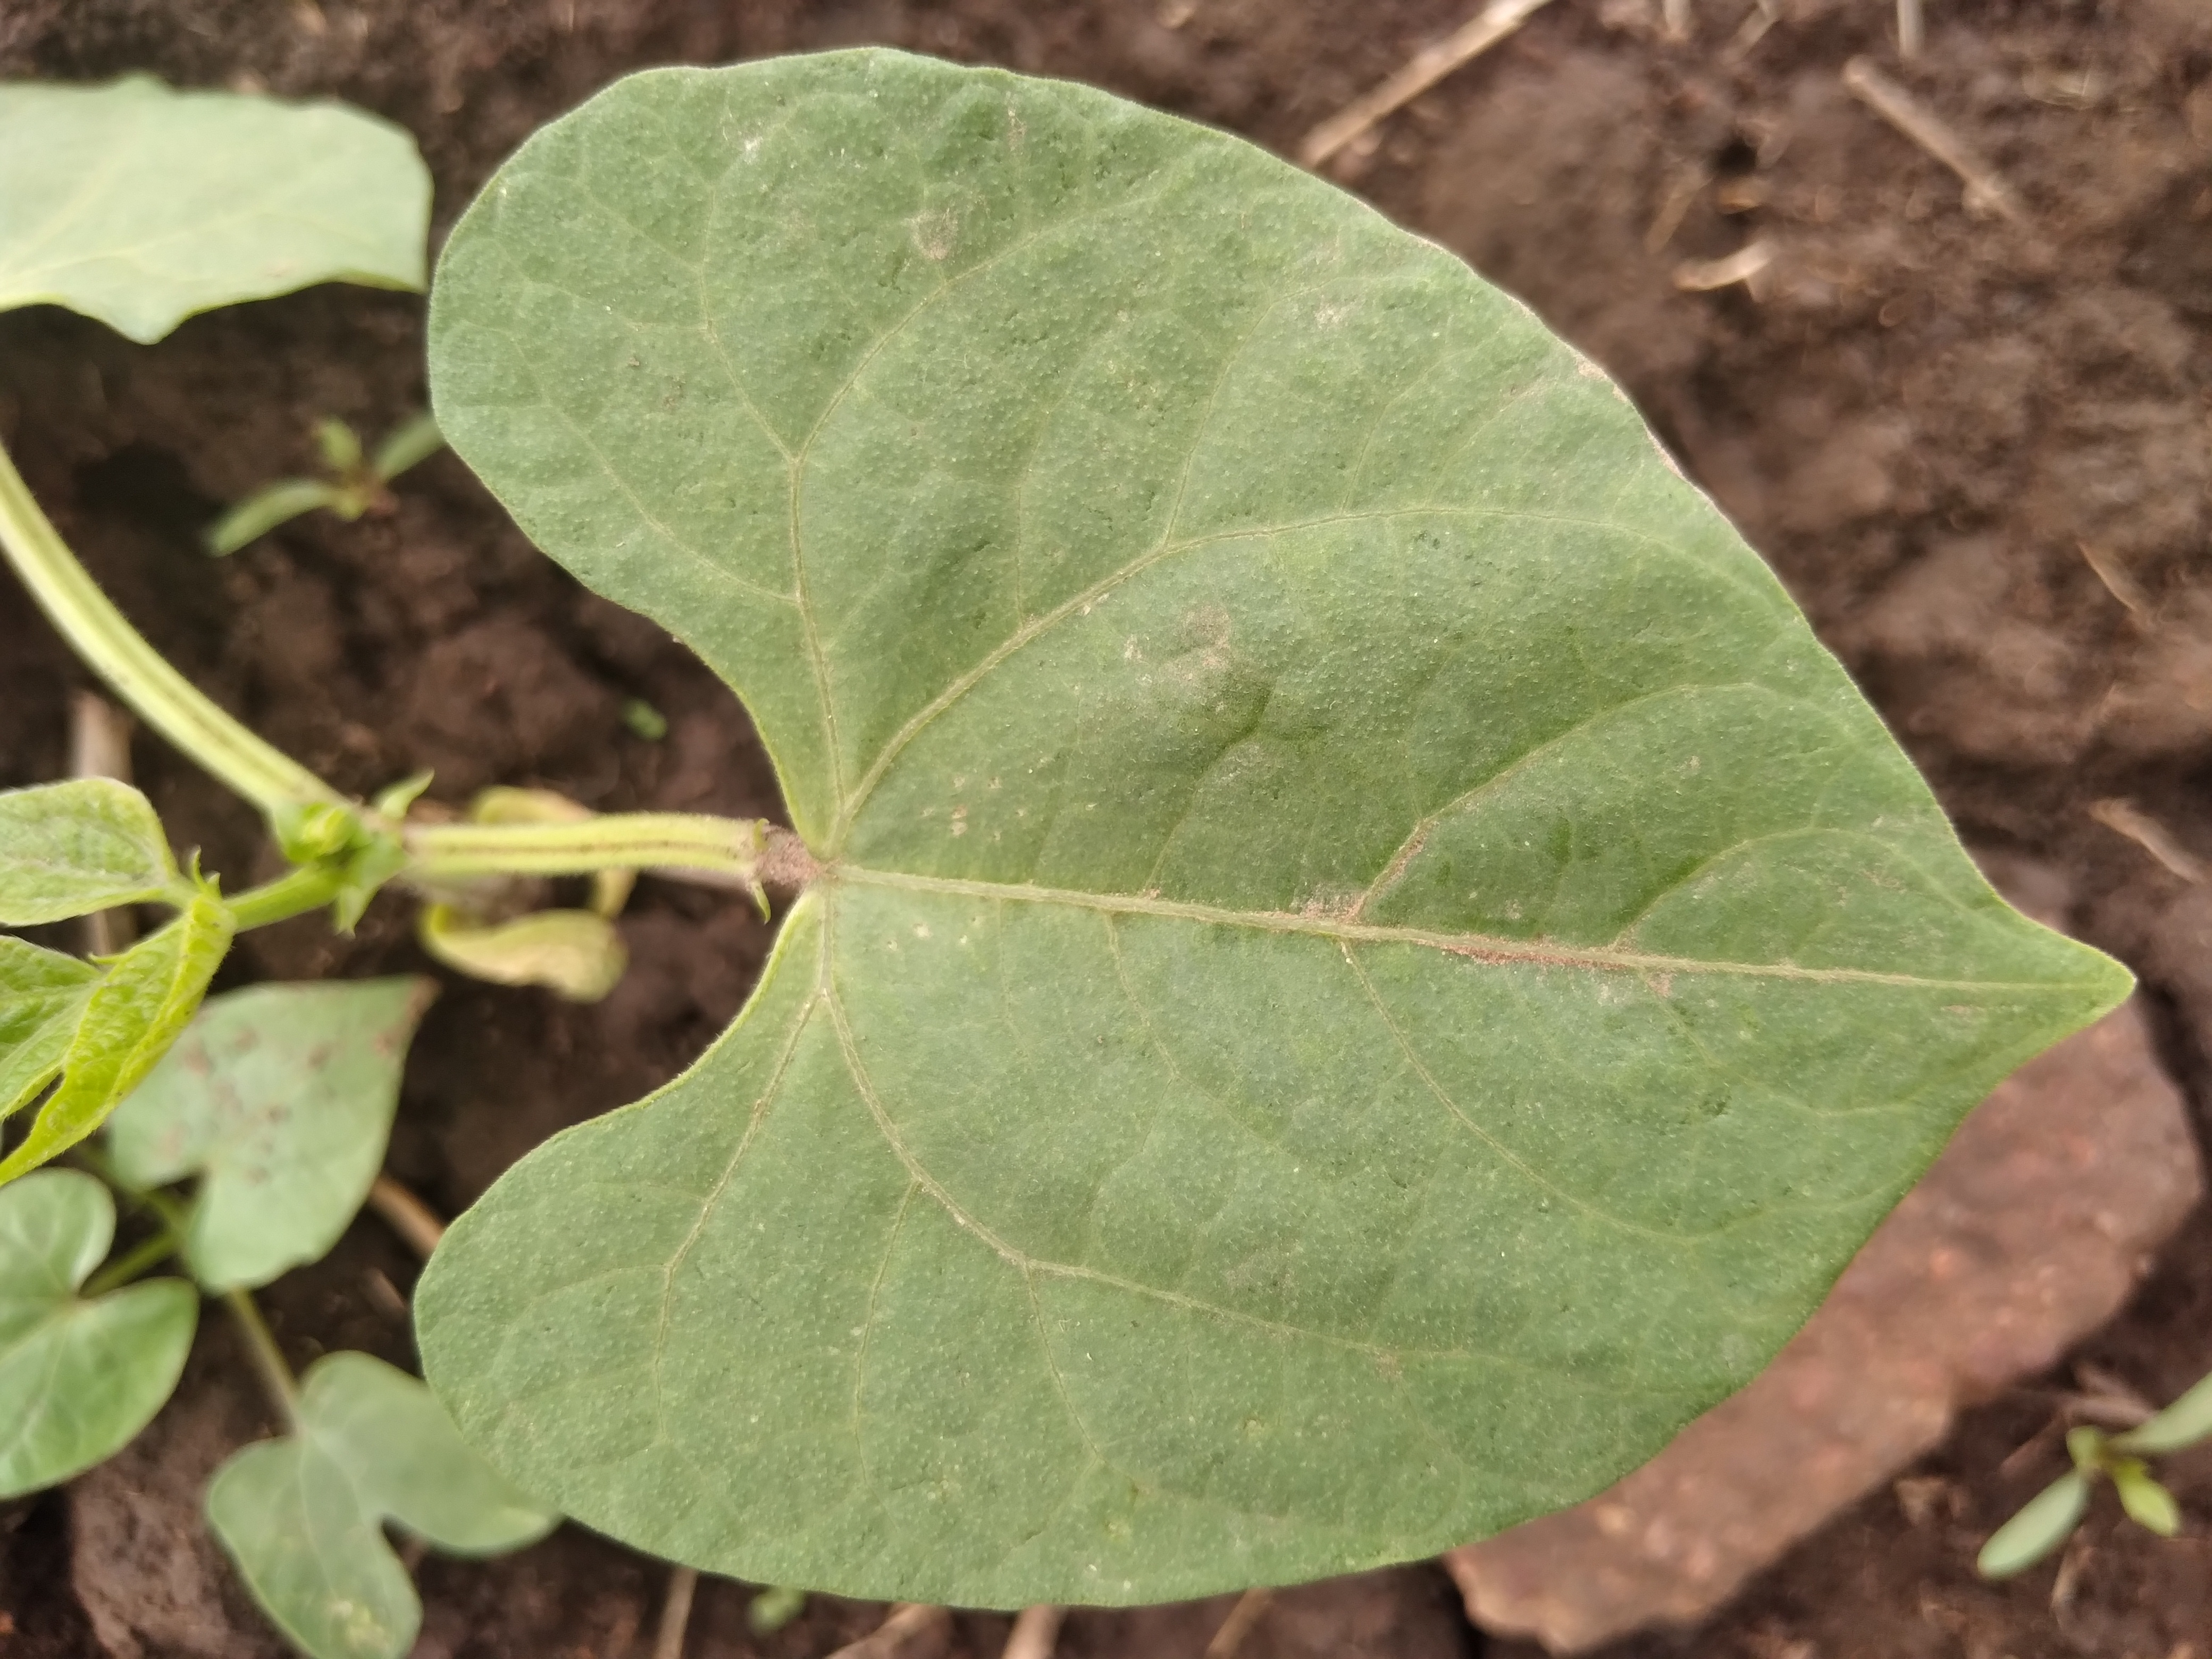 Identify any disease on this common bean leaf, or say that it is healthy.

healthy
